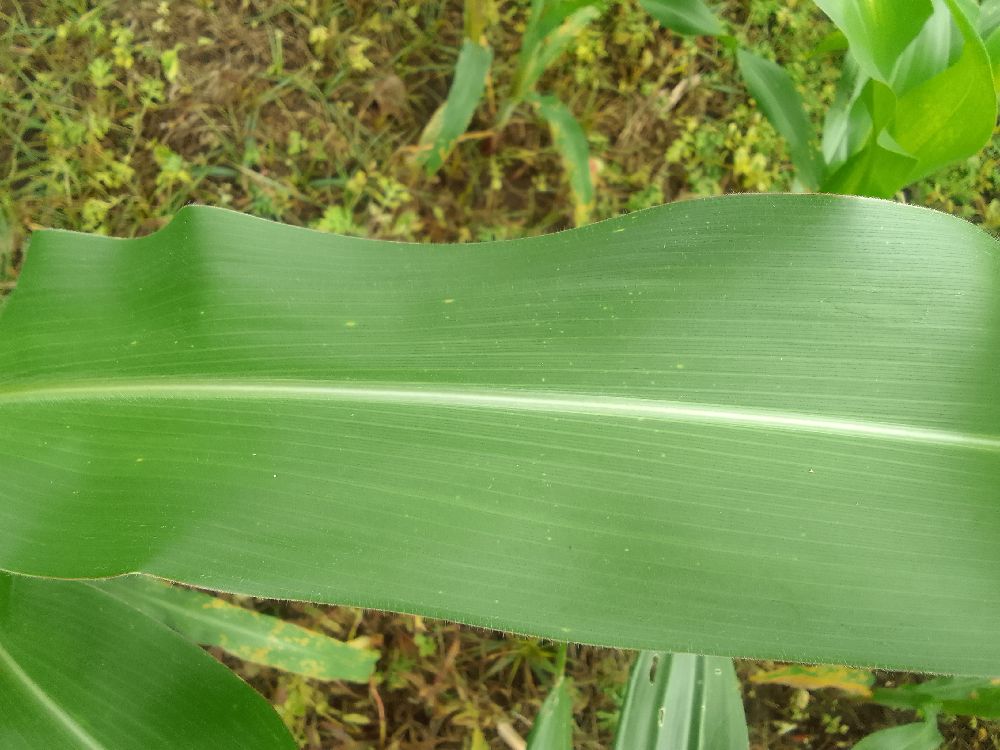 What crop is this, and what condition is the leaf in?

maize, healthy
